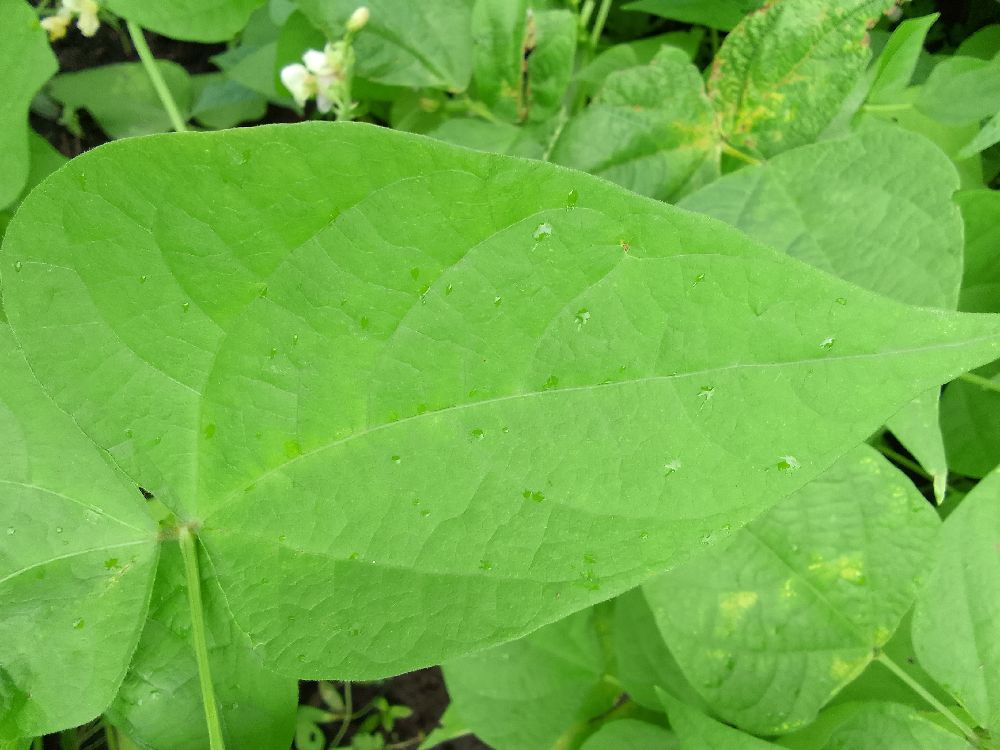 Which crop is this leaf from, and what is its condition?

common bean, healthy
